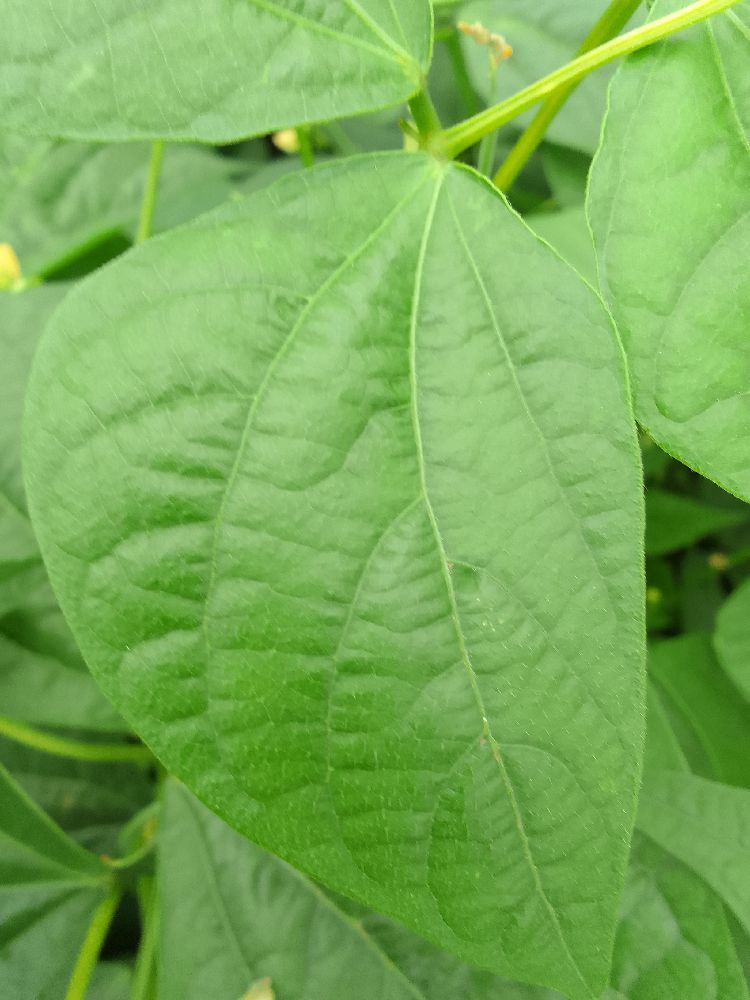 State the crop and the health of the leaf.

common bean, healthy
